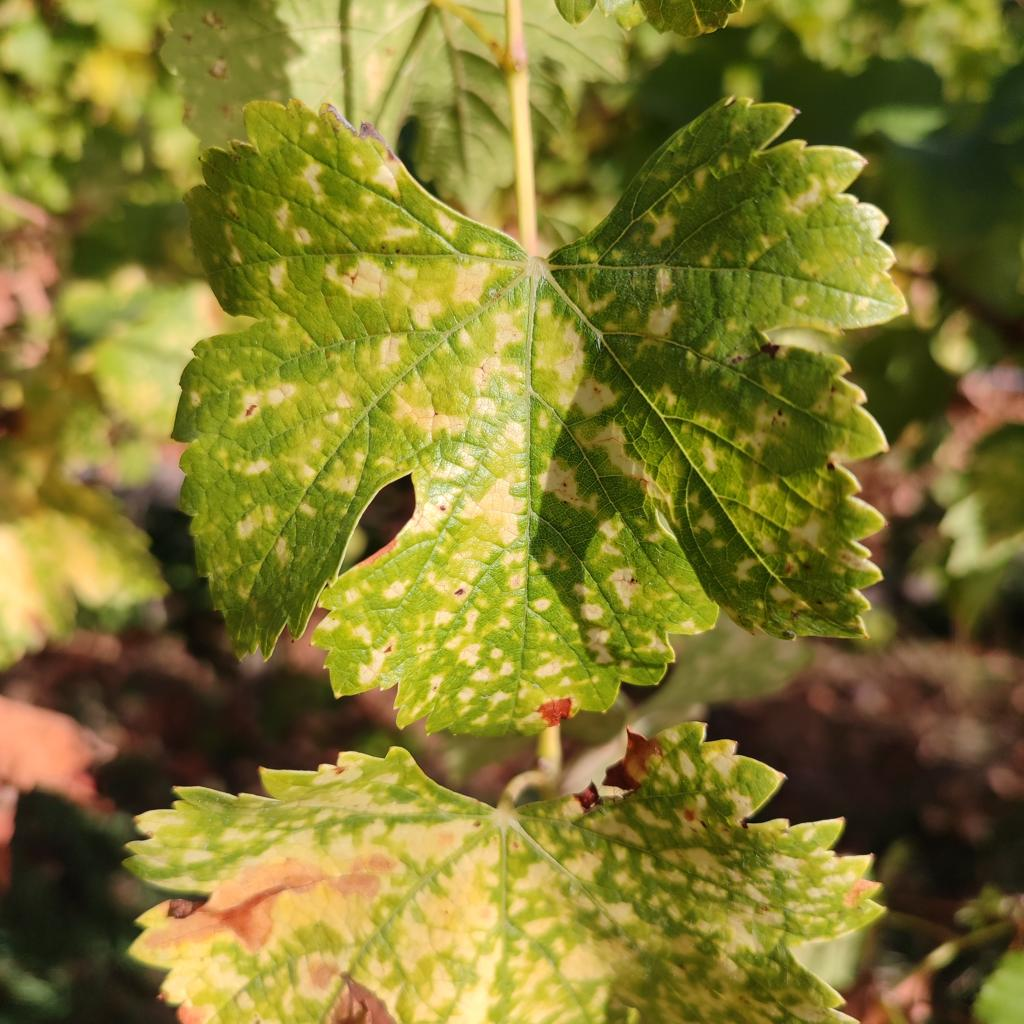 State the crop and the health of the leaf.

grapevine, esca complex
